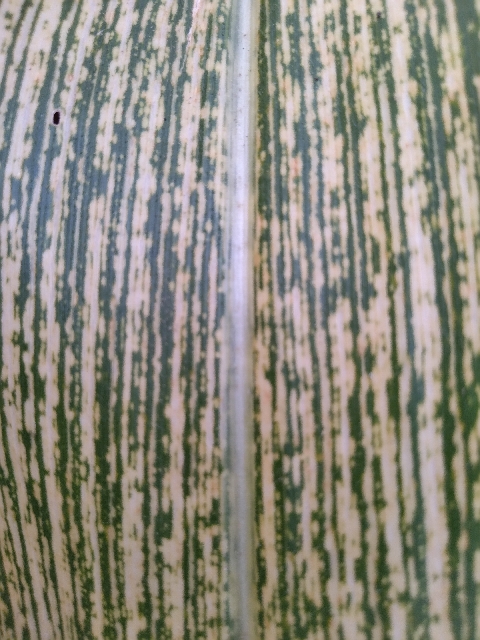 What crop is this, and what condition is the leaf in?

maize, maize streak virus
